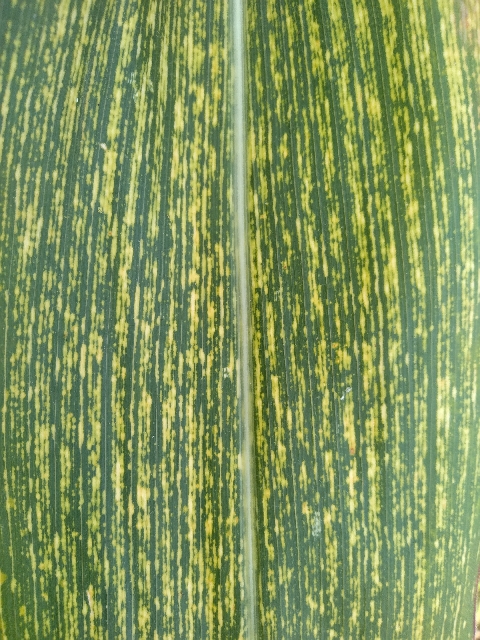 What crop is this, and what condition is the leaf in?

maize, maize streak virus
